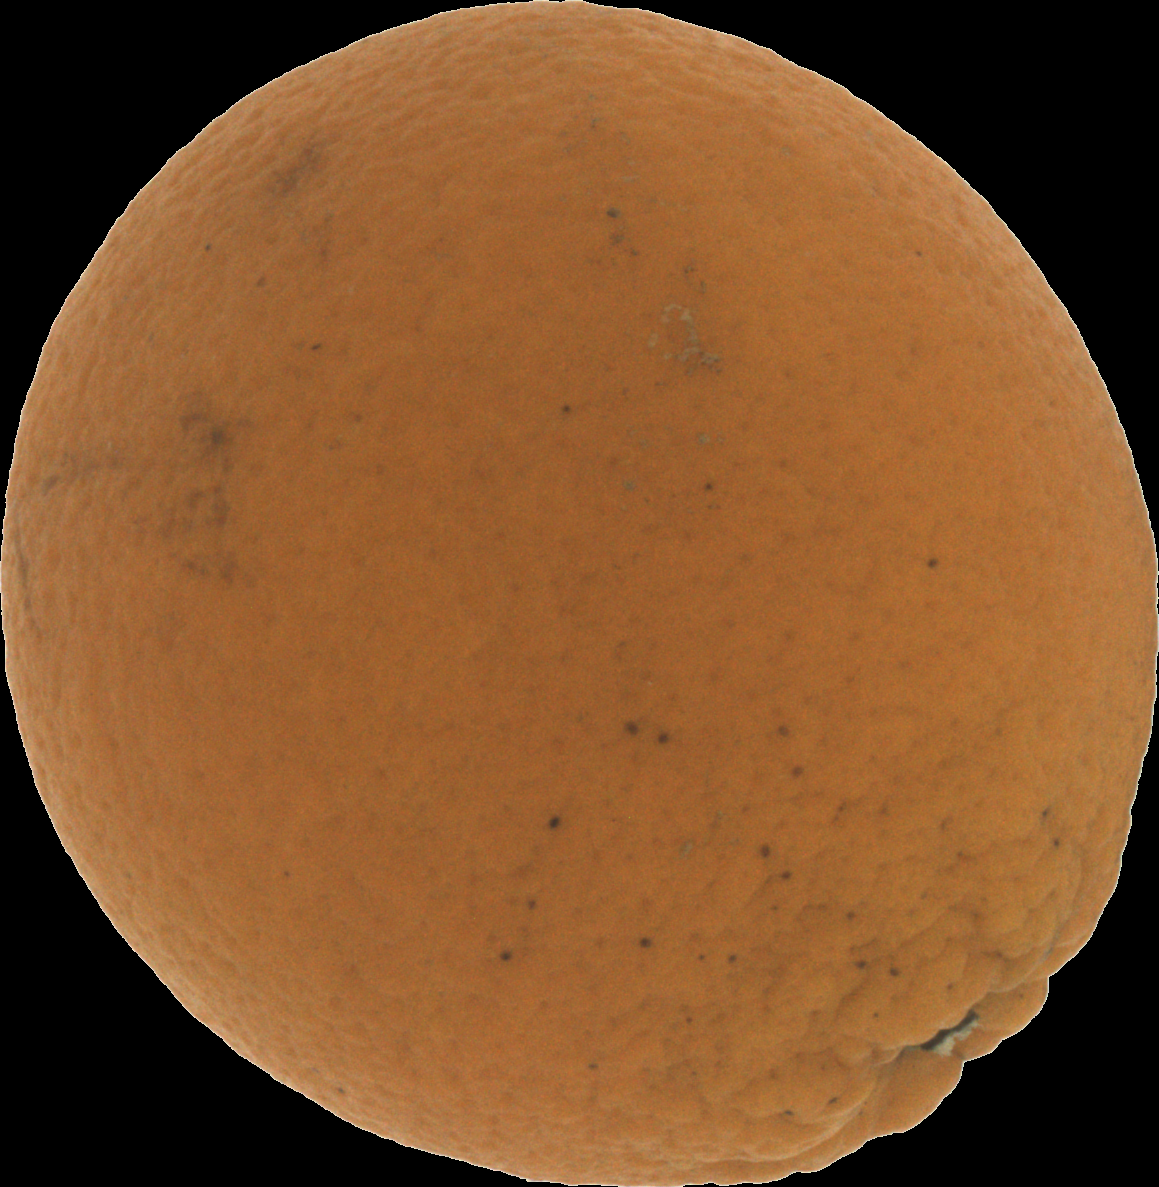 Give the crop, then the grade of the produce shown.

orange, bad
